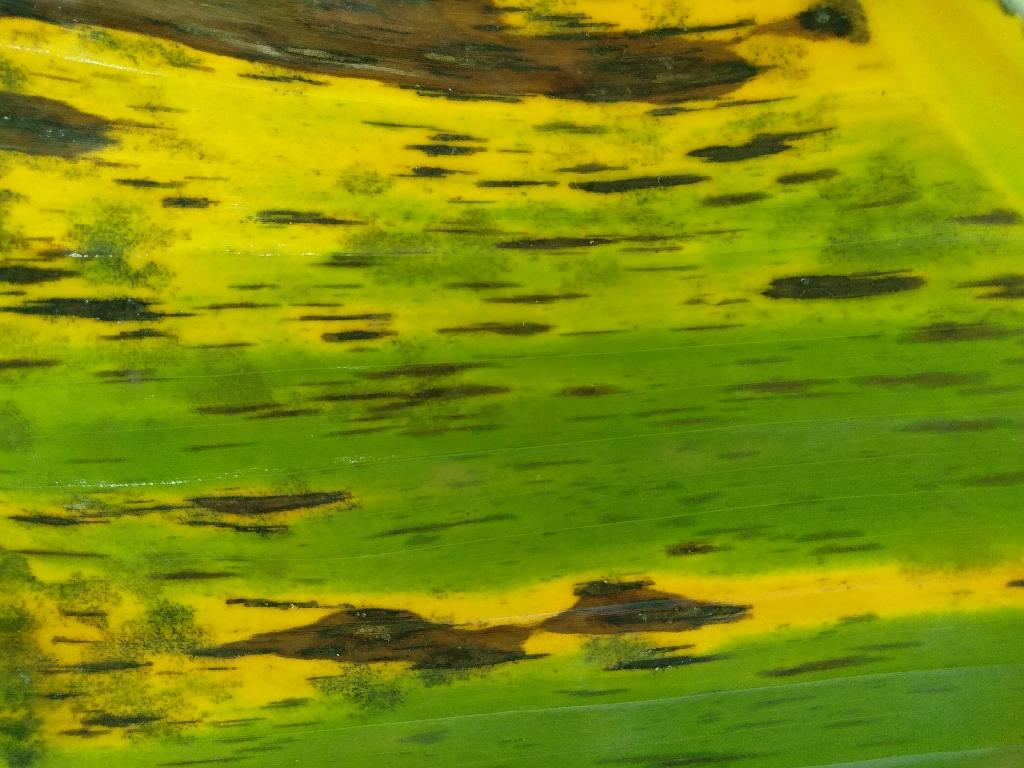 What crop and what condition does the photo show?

banana, black sigatoka
